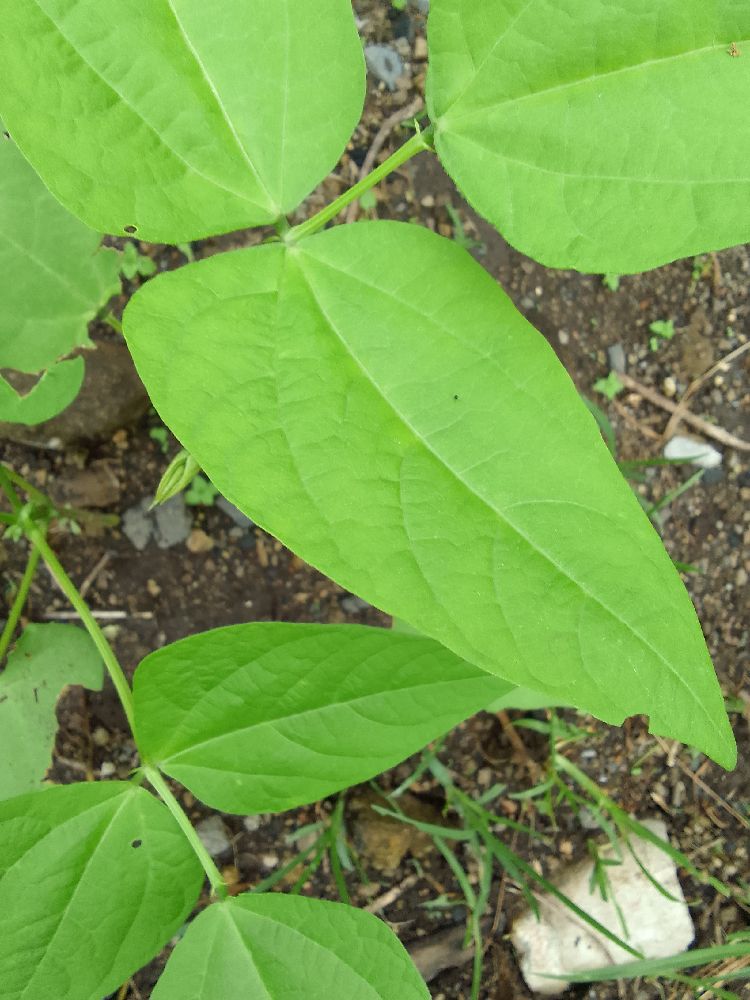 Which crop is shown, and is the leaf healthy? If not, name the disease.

common bean, healthy
